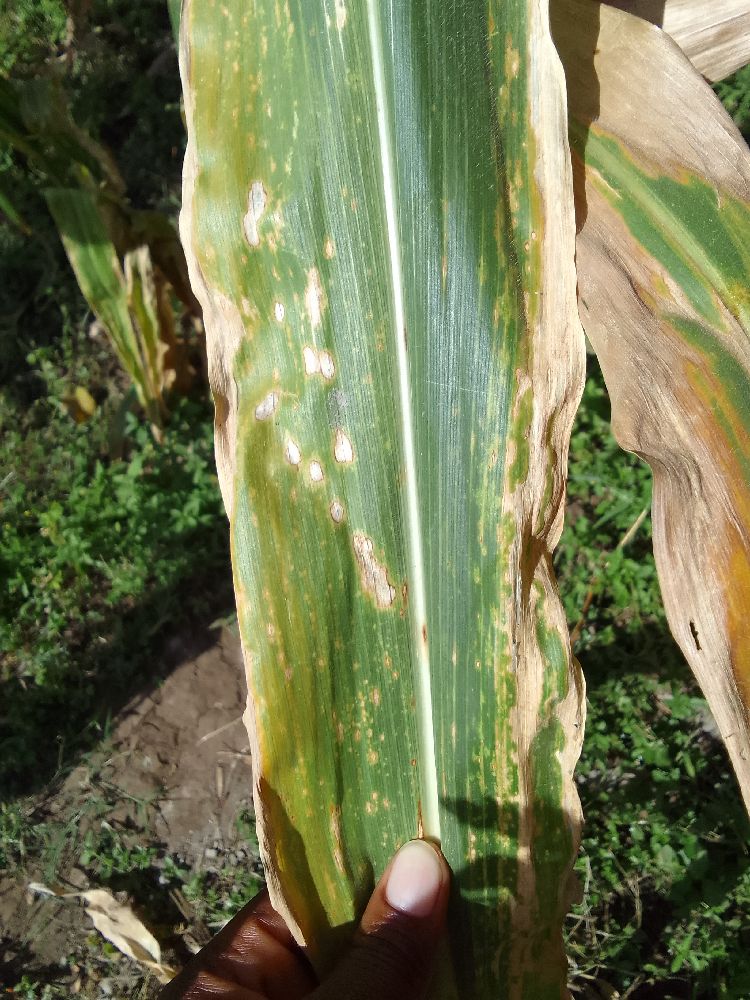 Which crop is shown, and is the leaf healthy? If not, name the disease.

maize, maize lethal necrosis
